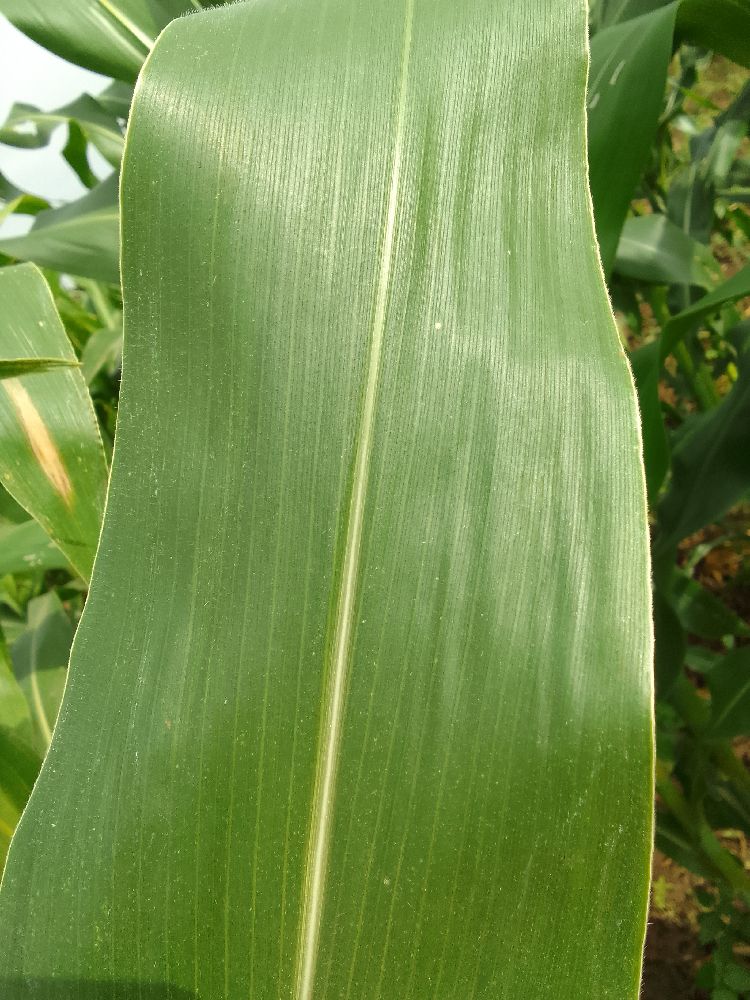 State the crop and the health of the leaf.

maize, healthy
